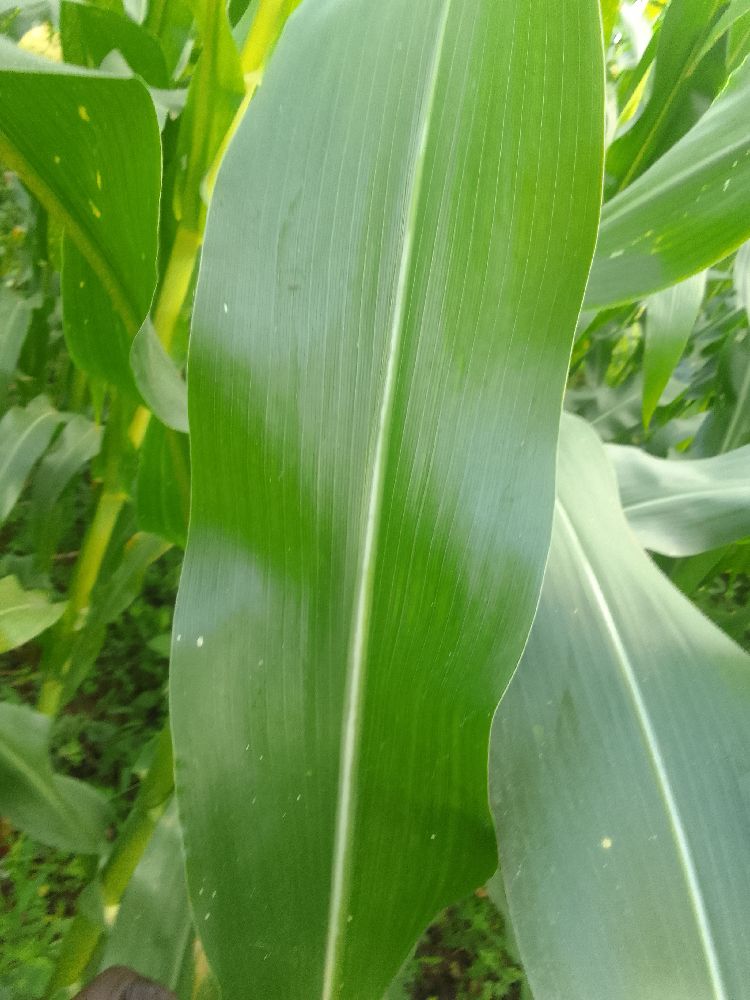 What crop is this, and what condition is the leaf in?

maize, healthy
